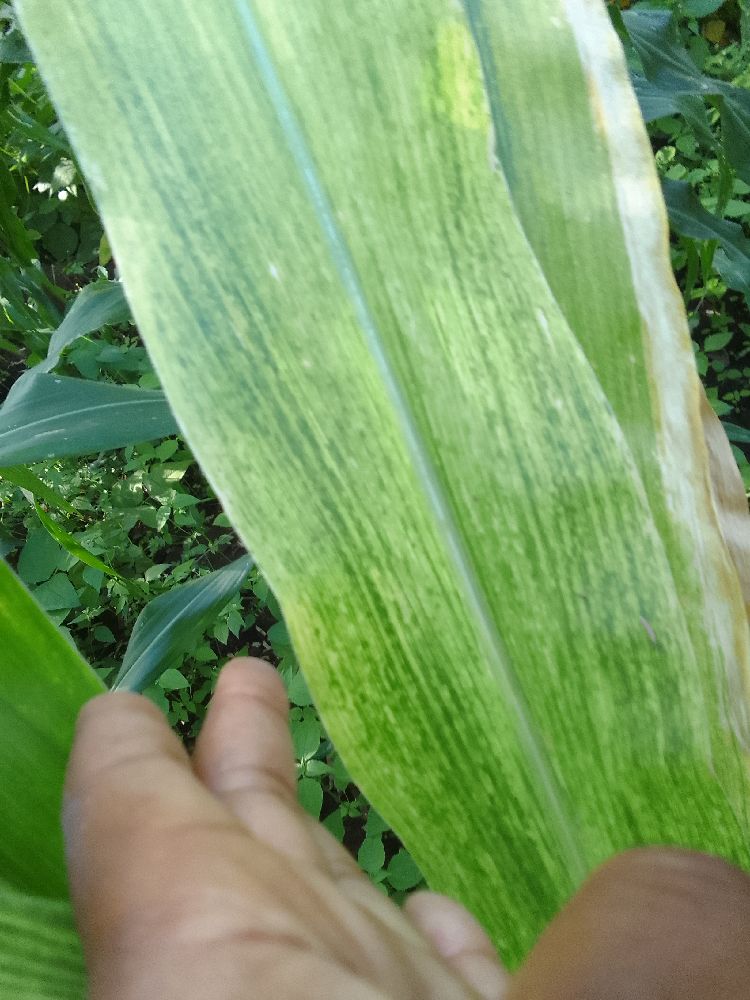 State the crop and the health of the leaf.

maize, maize lethal necrosis
